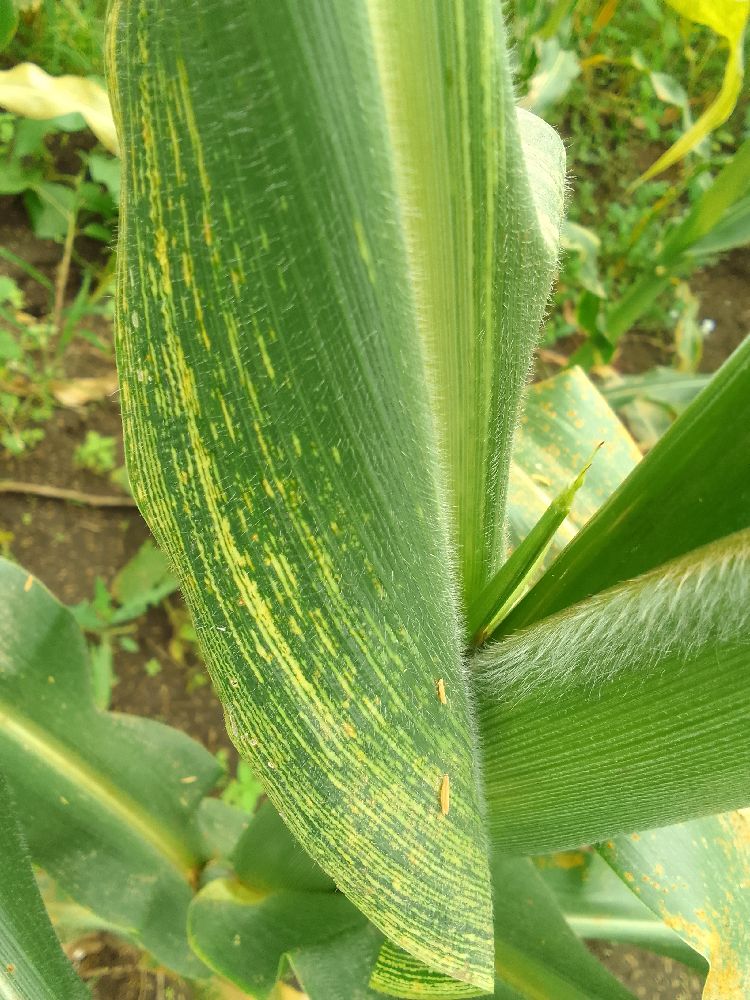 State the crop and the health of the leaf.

maize, maize streak virus
